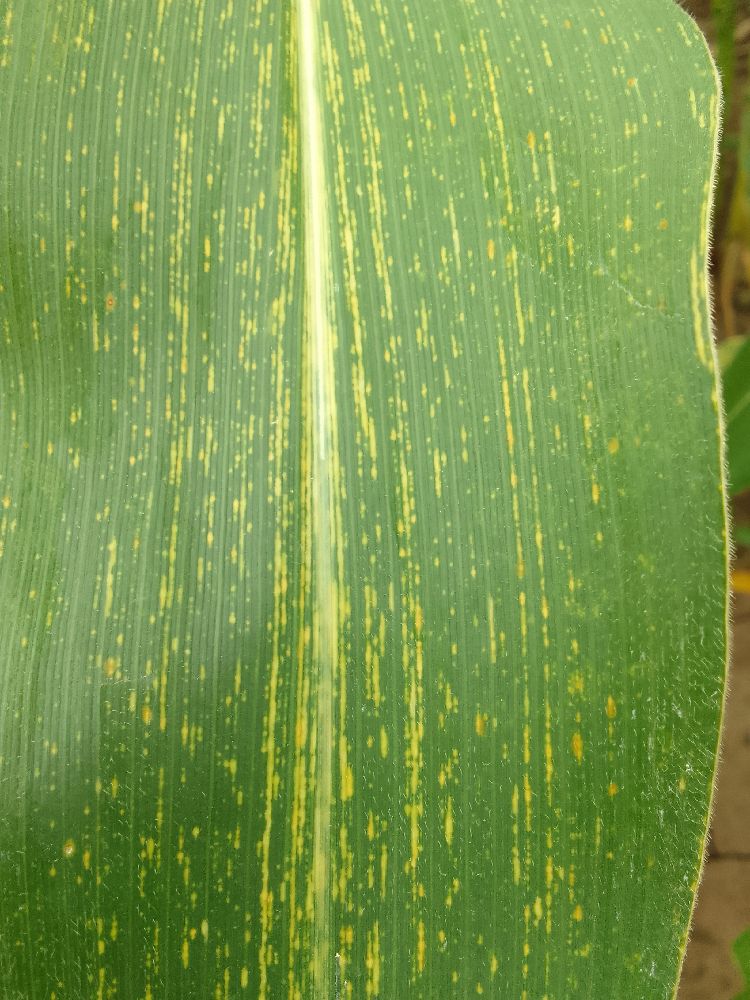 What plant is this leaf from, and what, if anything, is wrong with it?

maize, maize streak virus
